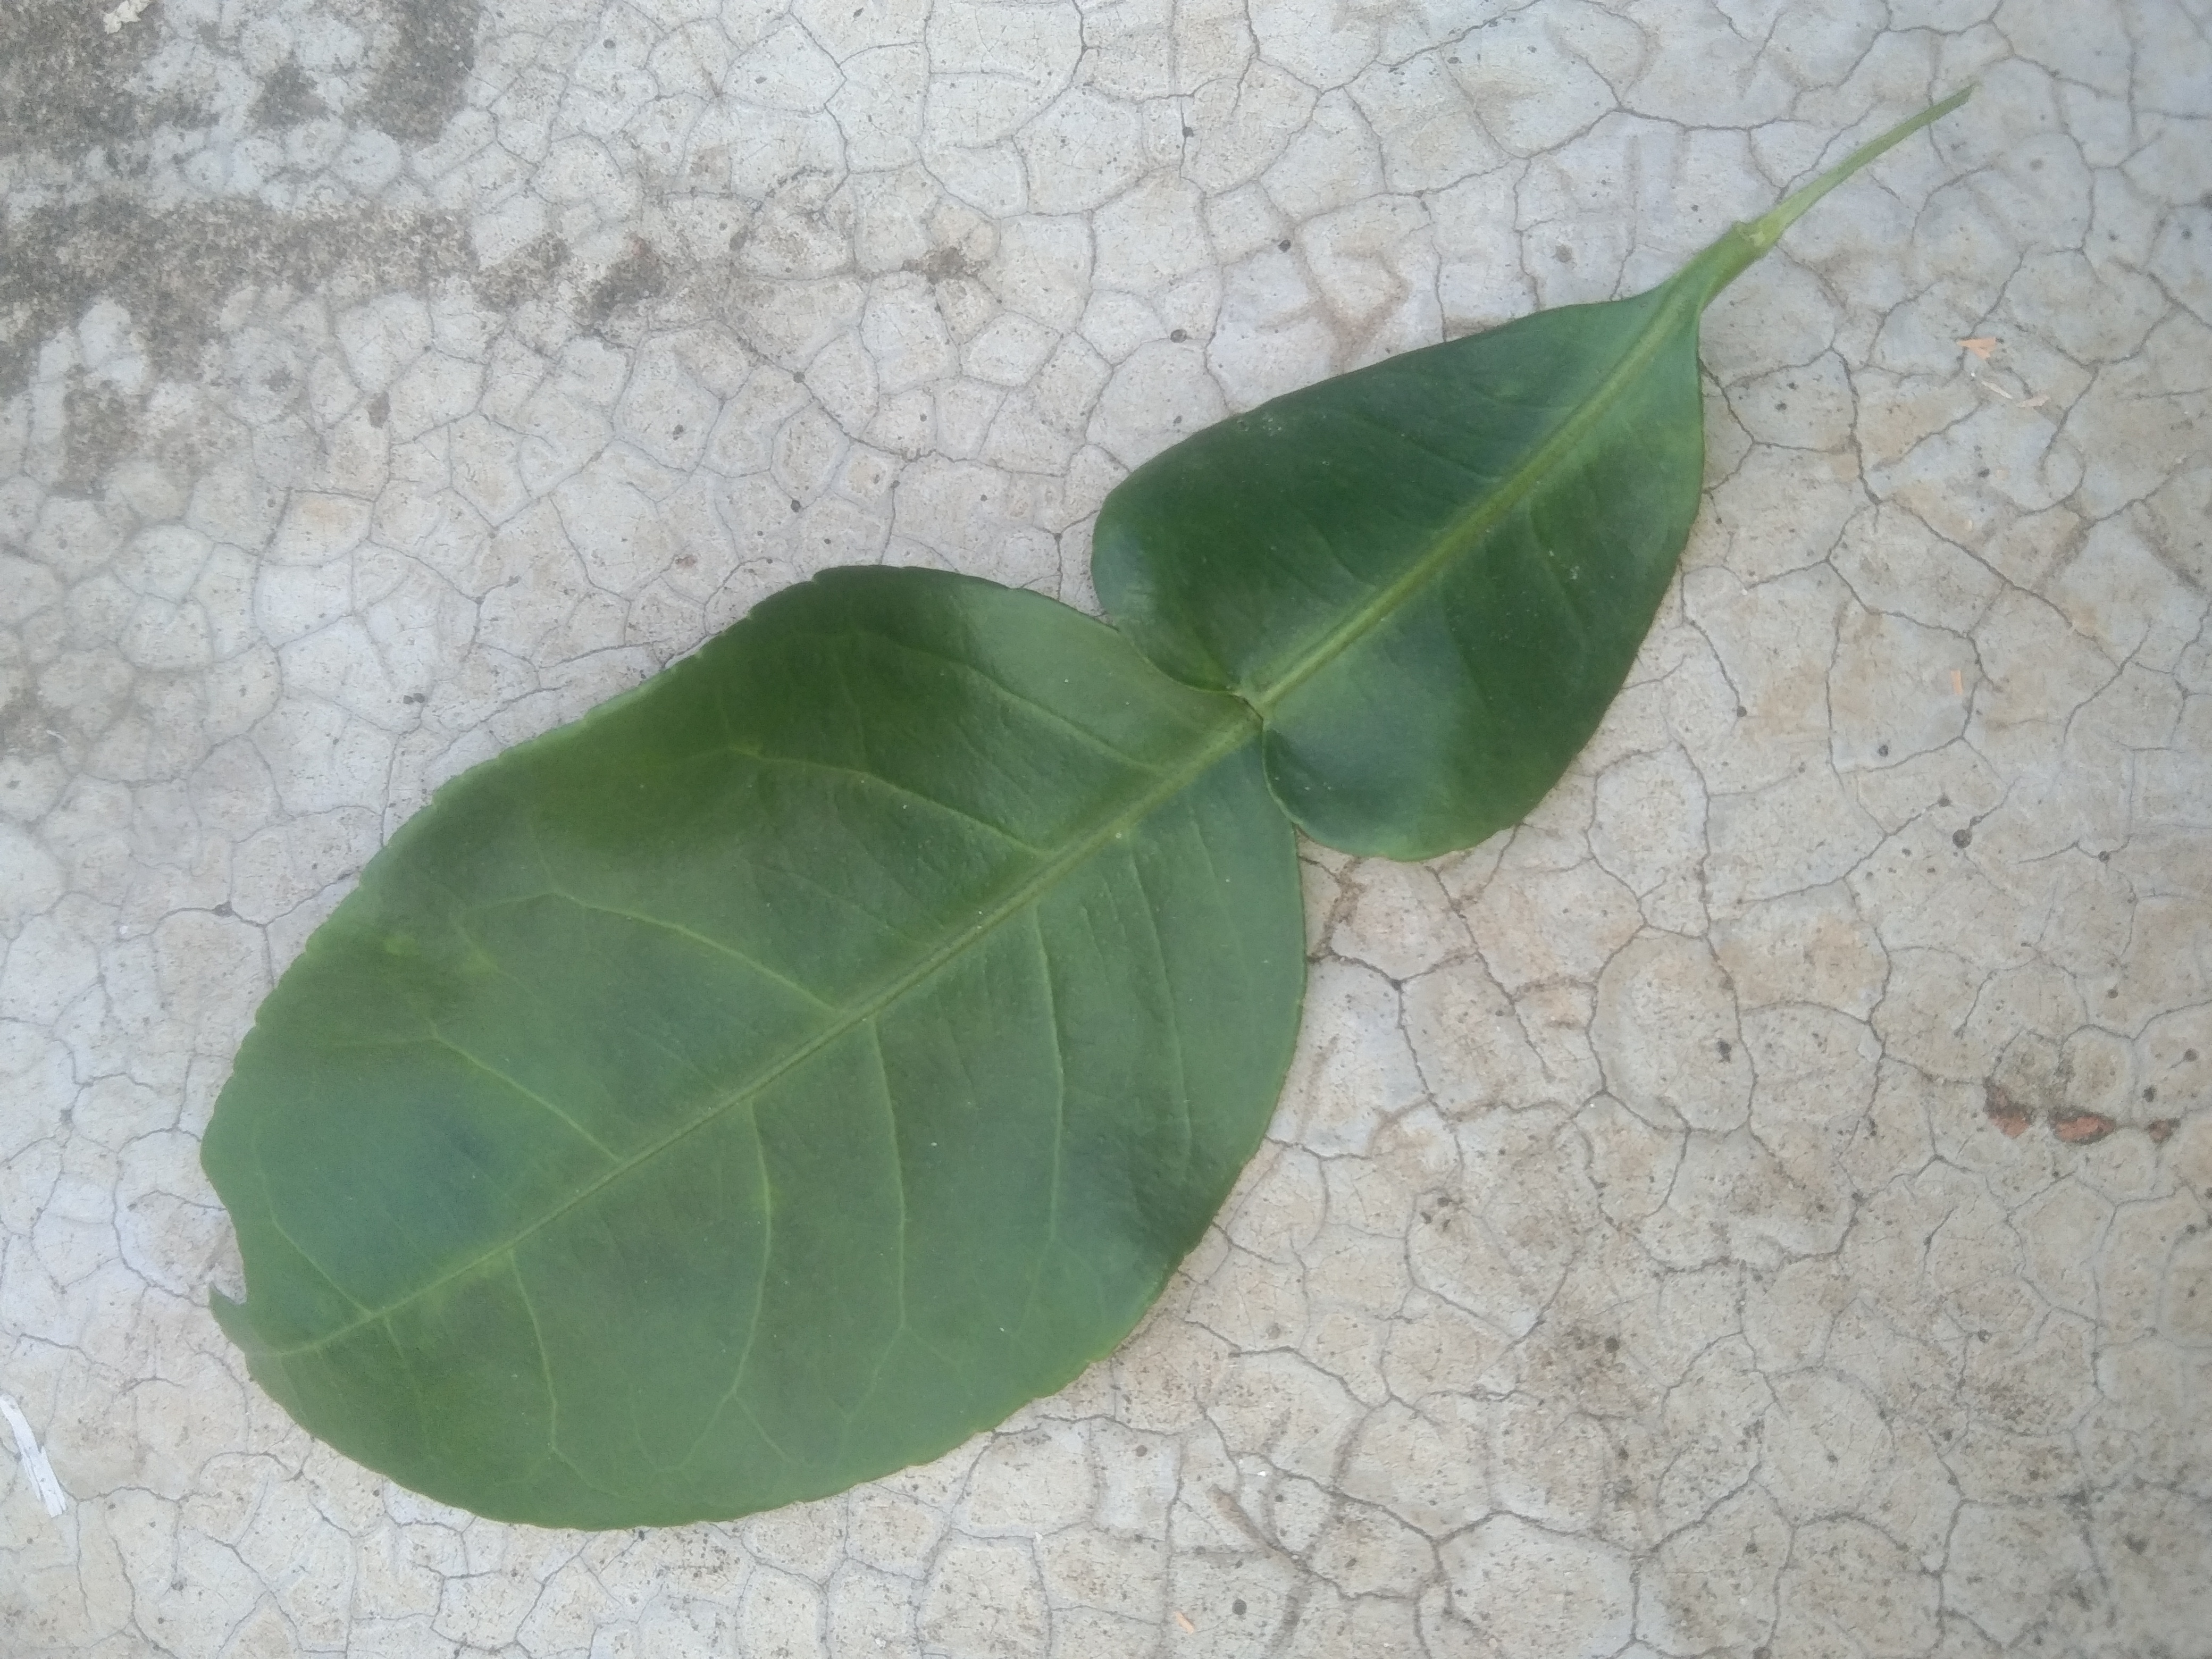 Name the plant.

lemon
